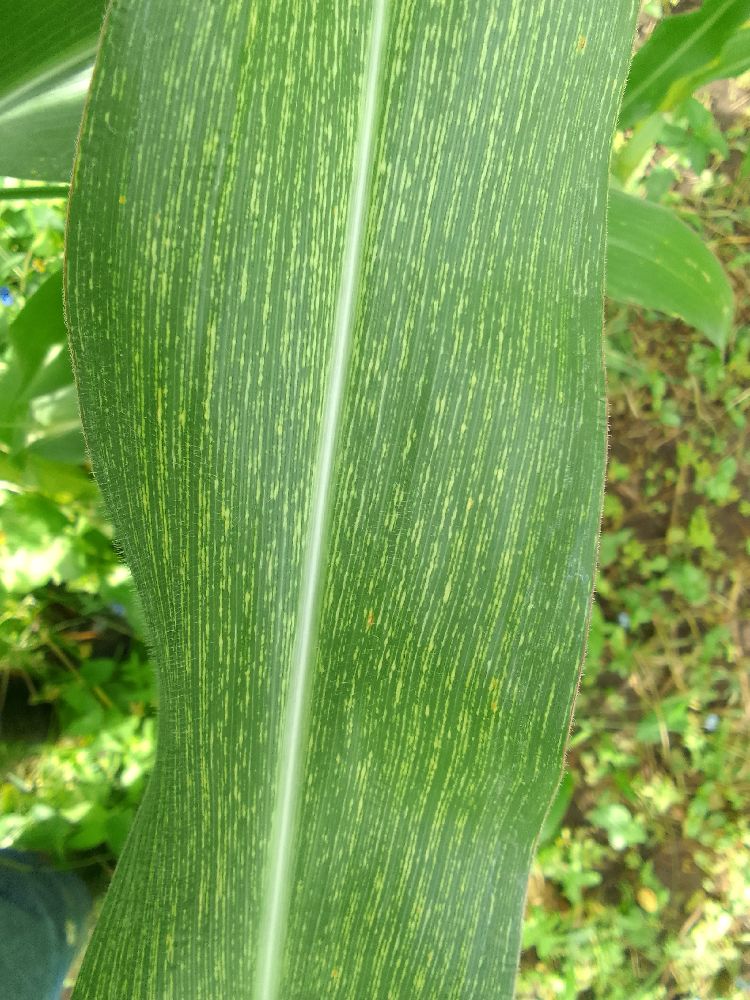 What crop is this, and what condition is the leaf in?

maize, maize streak virus
